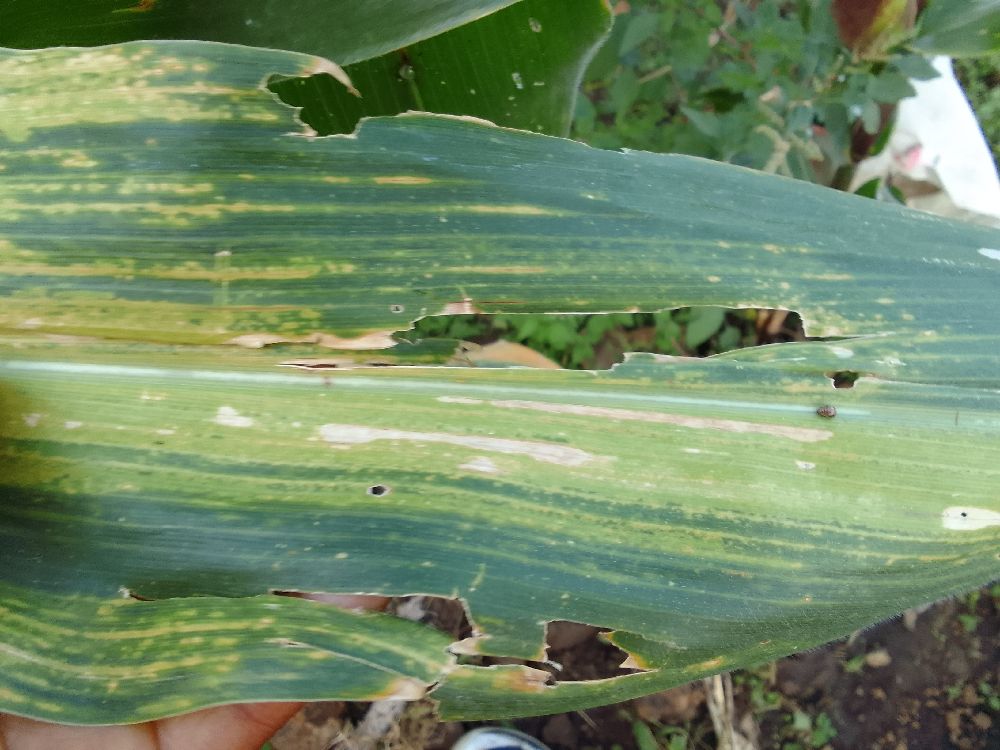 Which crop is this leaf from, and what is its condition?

maize, maize lethal necrosis
